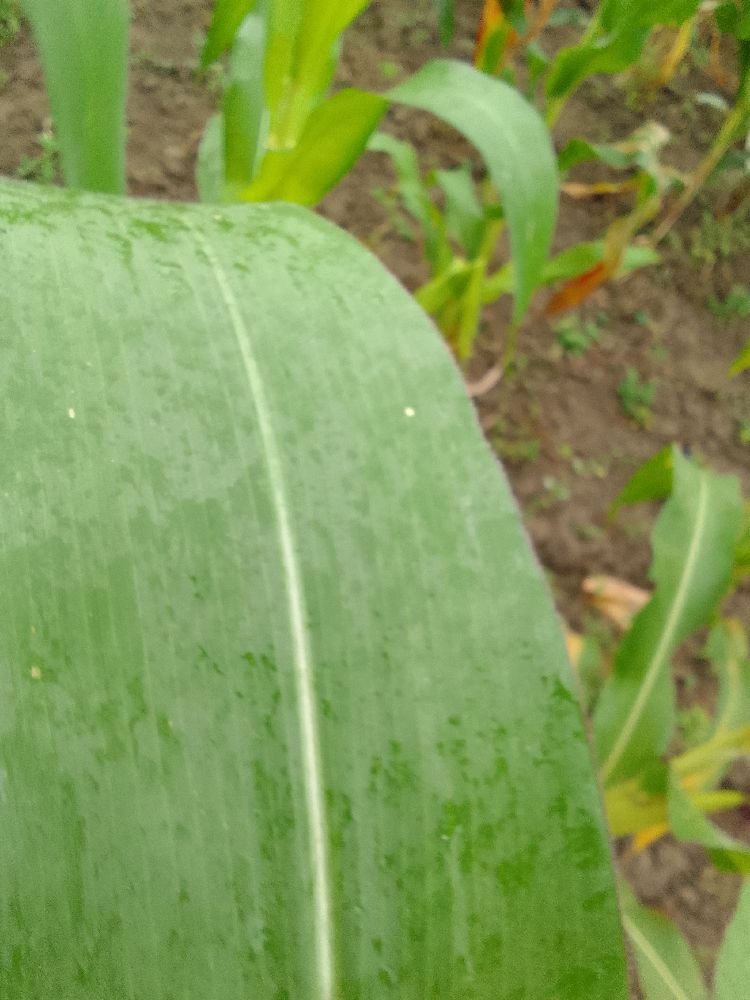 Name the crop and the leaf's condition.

maize, healthy
